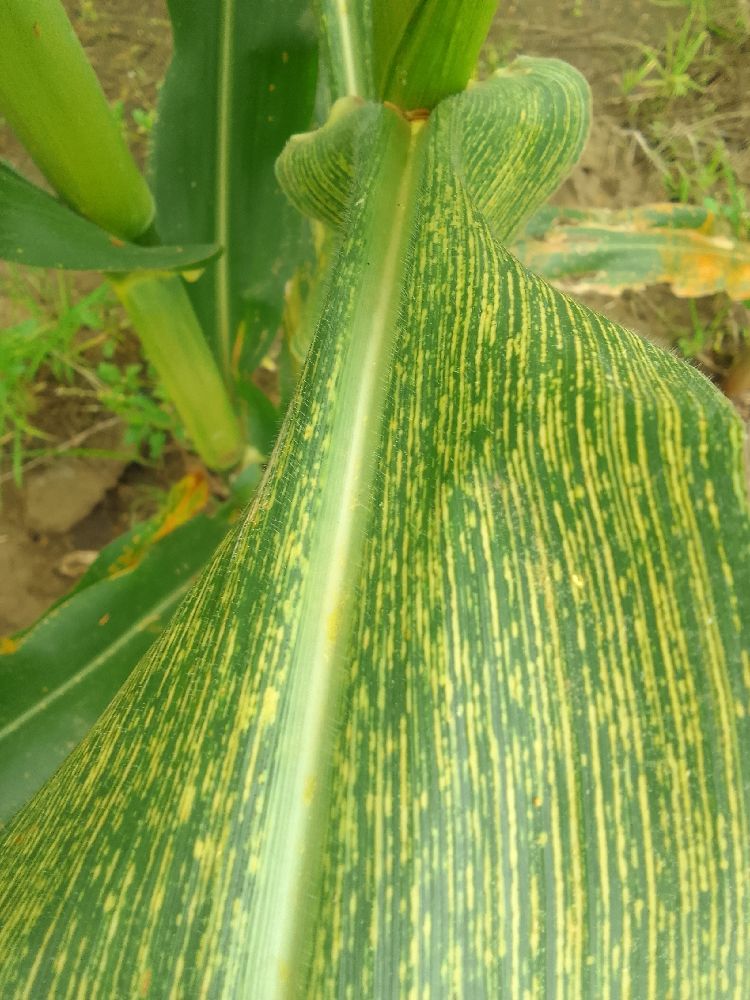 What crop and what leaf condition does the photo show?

maize, maize streak virus
